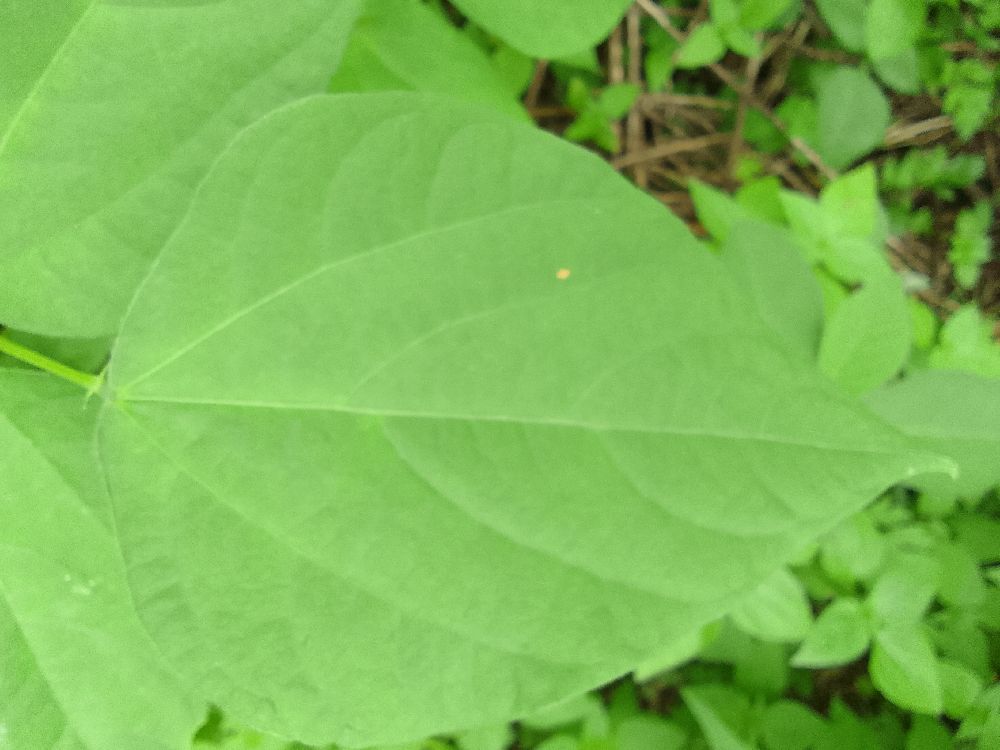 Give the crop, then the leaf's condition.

common bean, healthy
